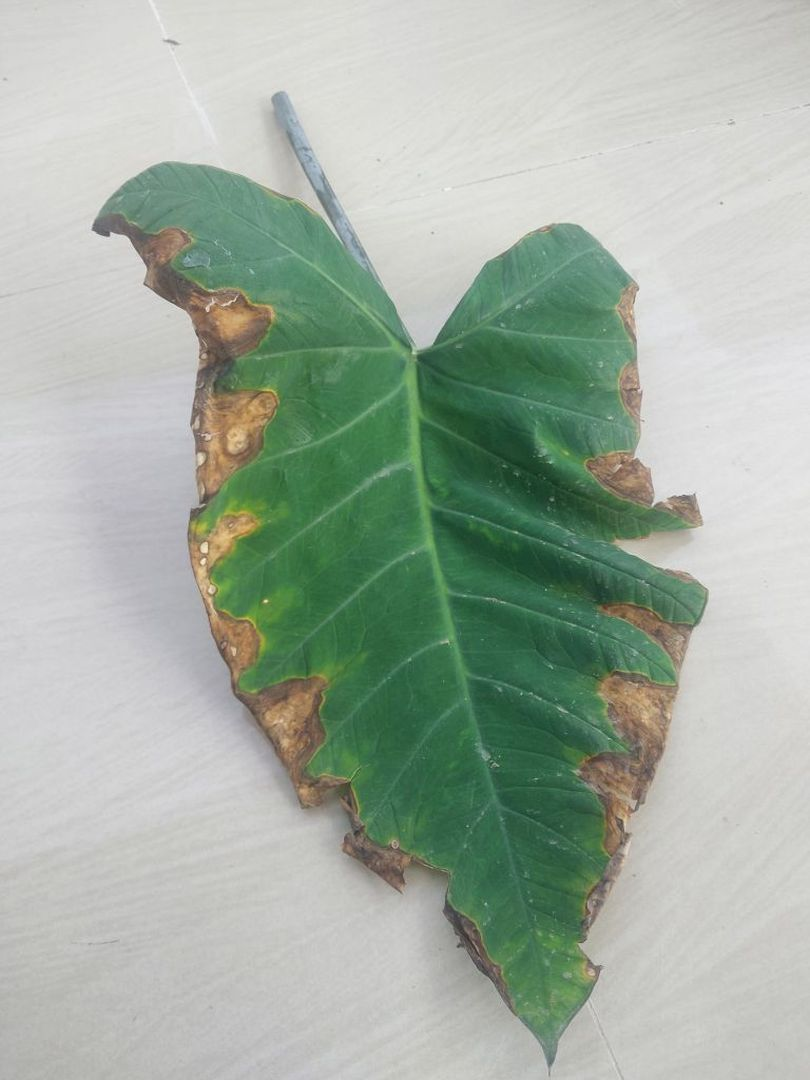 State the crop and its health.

taro, leaf blight
